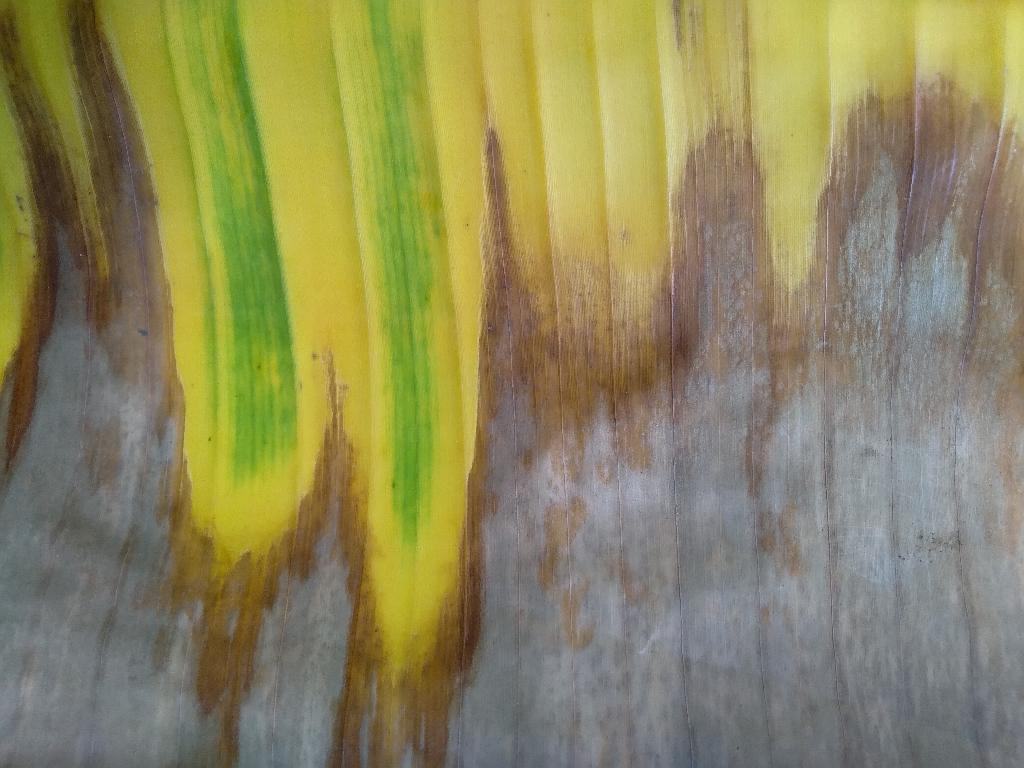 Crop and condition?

banana, fusarium wilt race 1
